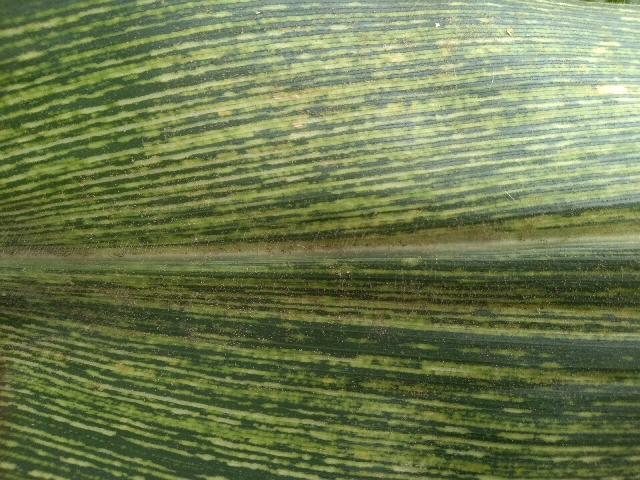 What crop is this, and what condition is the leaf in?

maize, maize streak virus
